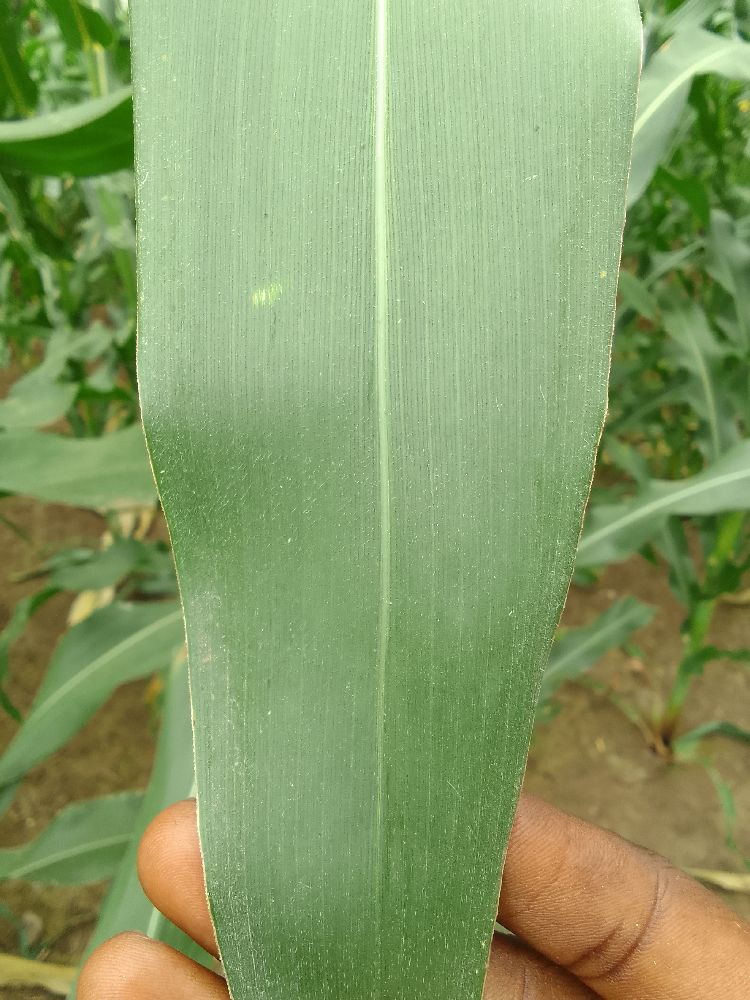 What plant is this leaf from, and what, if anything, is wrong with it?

maize, healthy
